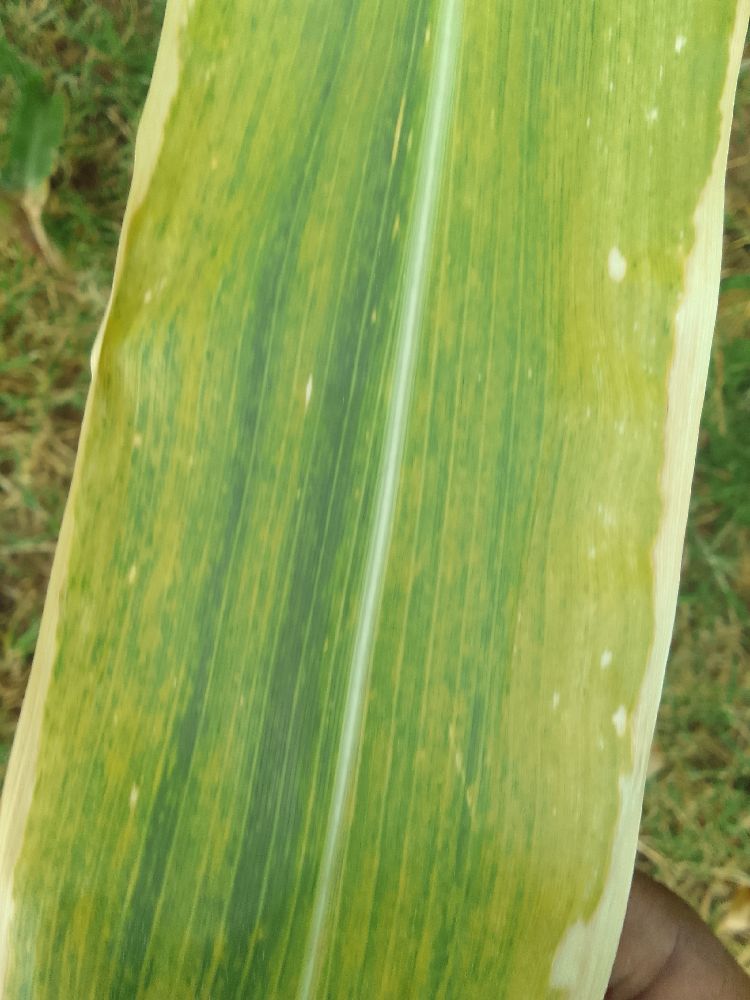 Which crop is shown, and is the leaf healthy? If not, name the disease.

maize, maize lethal necrosis
